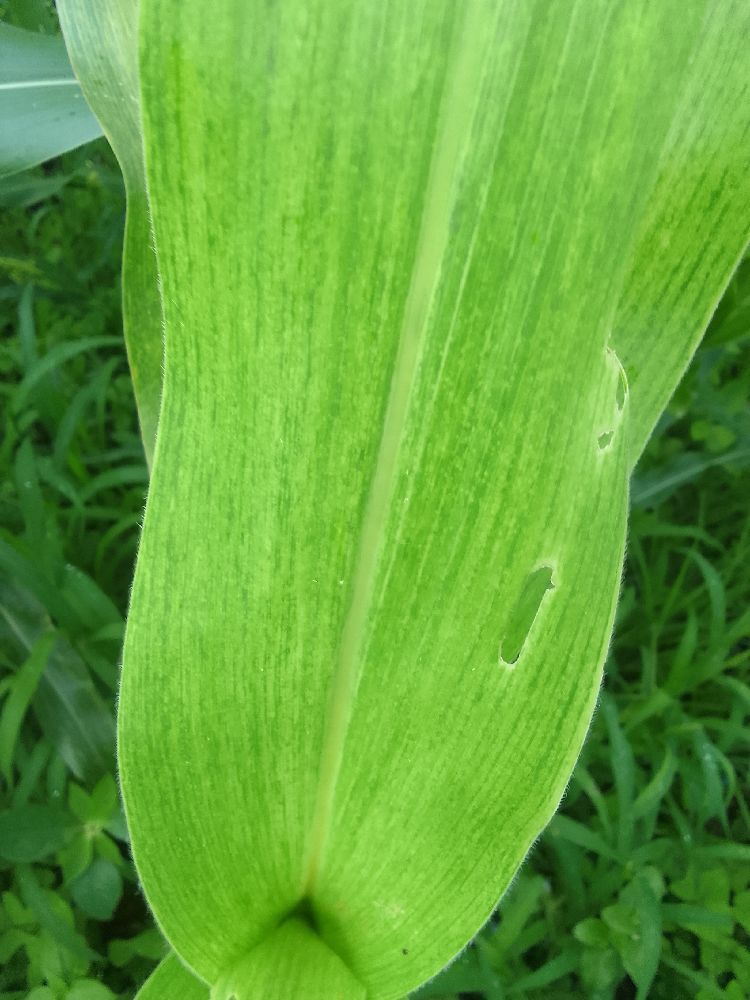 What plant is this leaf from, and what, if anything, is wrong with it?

maize, maize lethal necrosis
